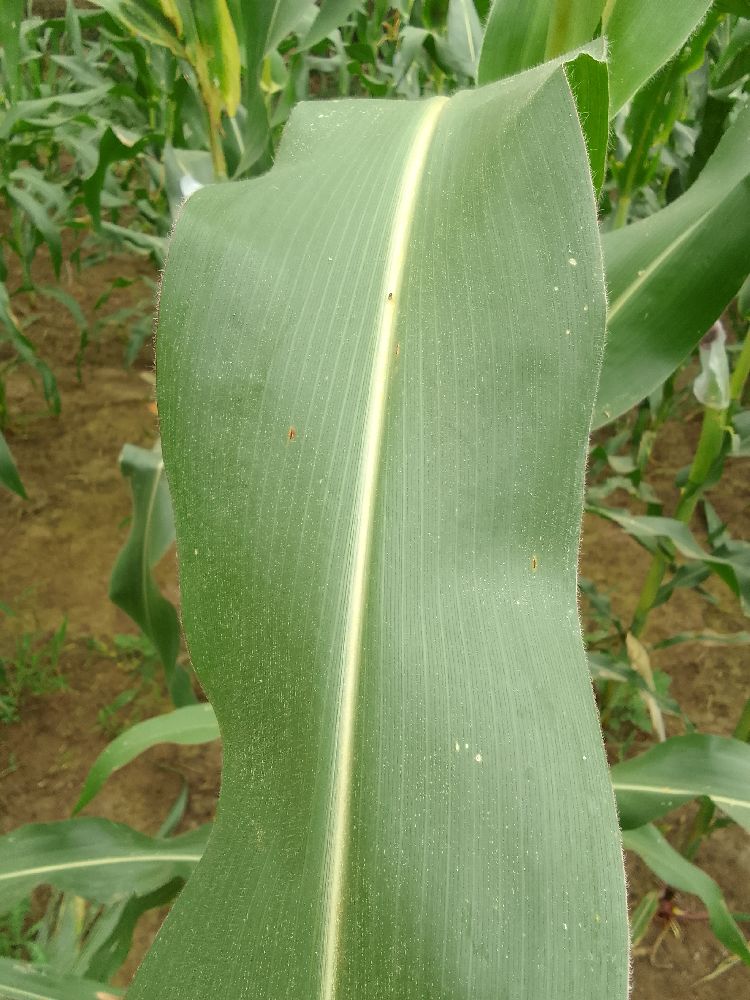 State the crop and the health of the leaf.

maize, healthy
